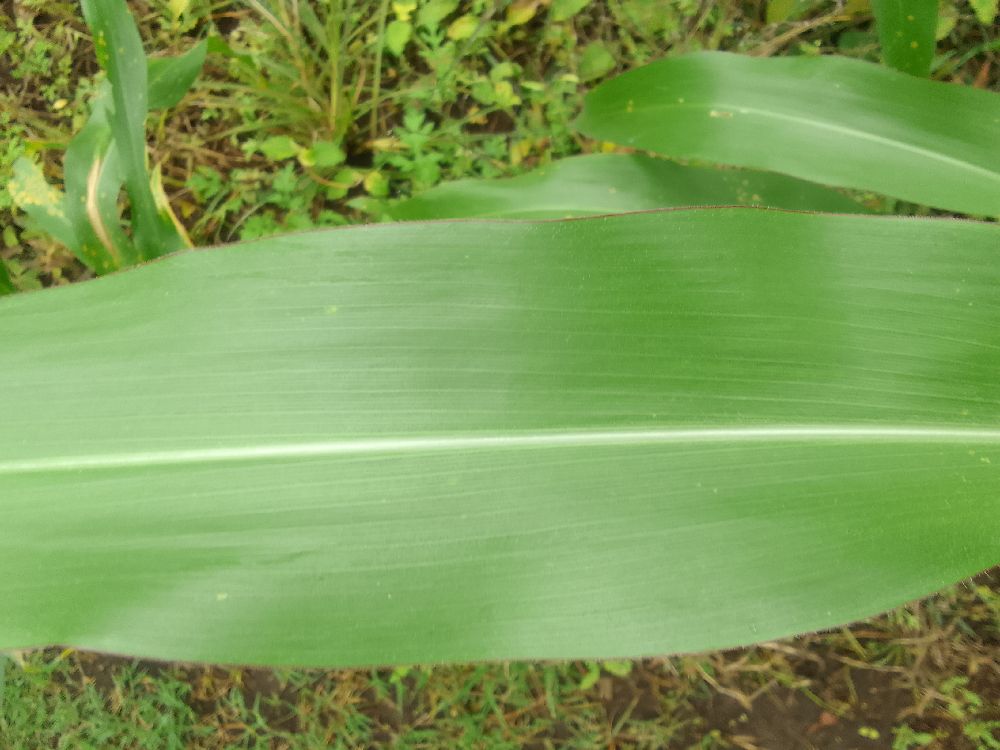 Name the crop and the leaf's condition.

maize, healthy
